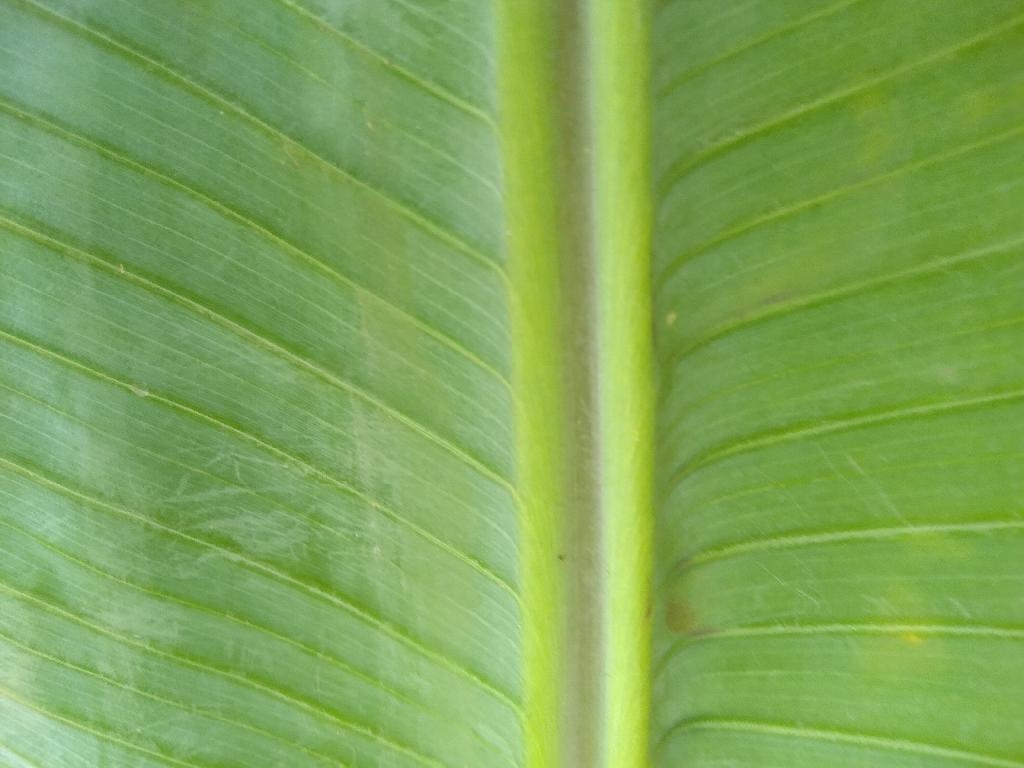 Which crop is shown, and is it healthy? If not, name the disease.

banana, healthy
